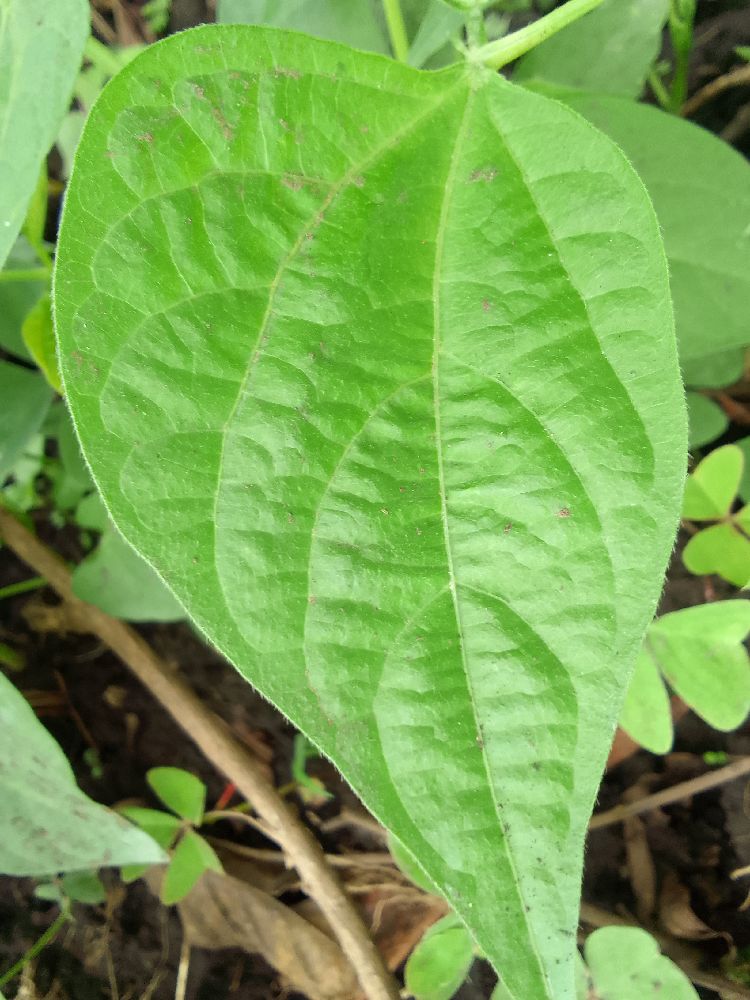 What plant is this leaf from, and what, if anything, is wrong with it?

common bean, healthy
